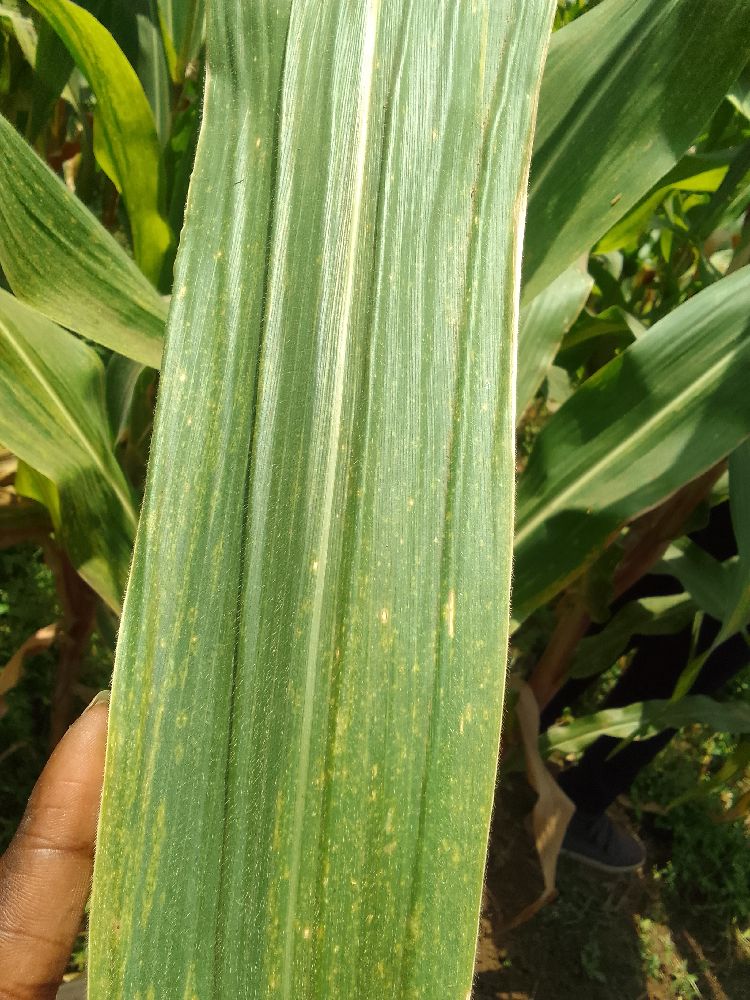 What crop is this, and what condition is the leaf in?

maize, maize lethal necrosis
